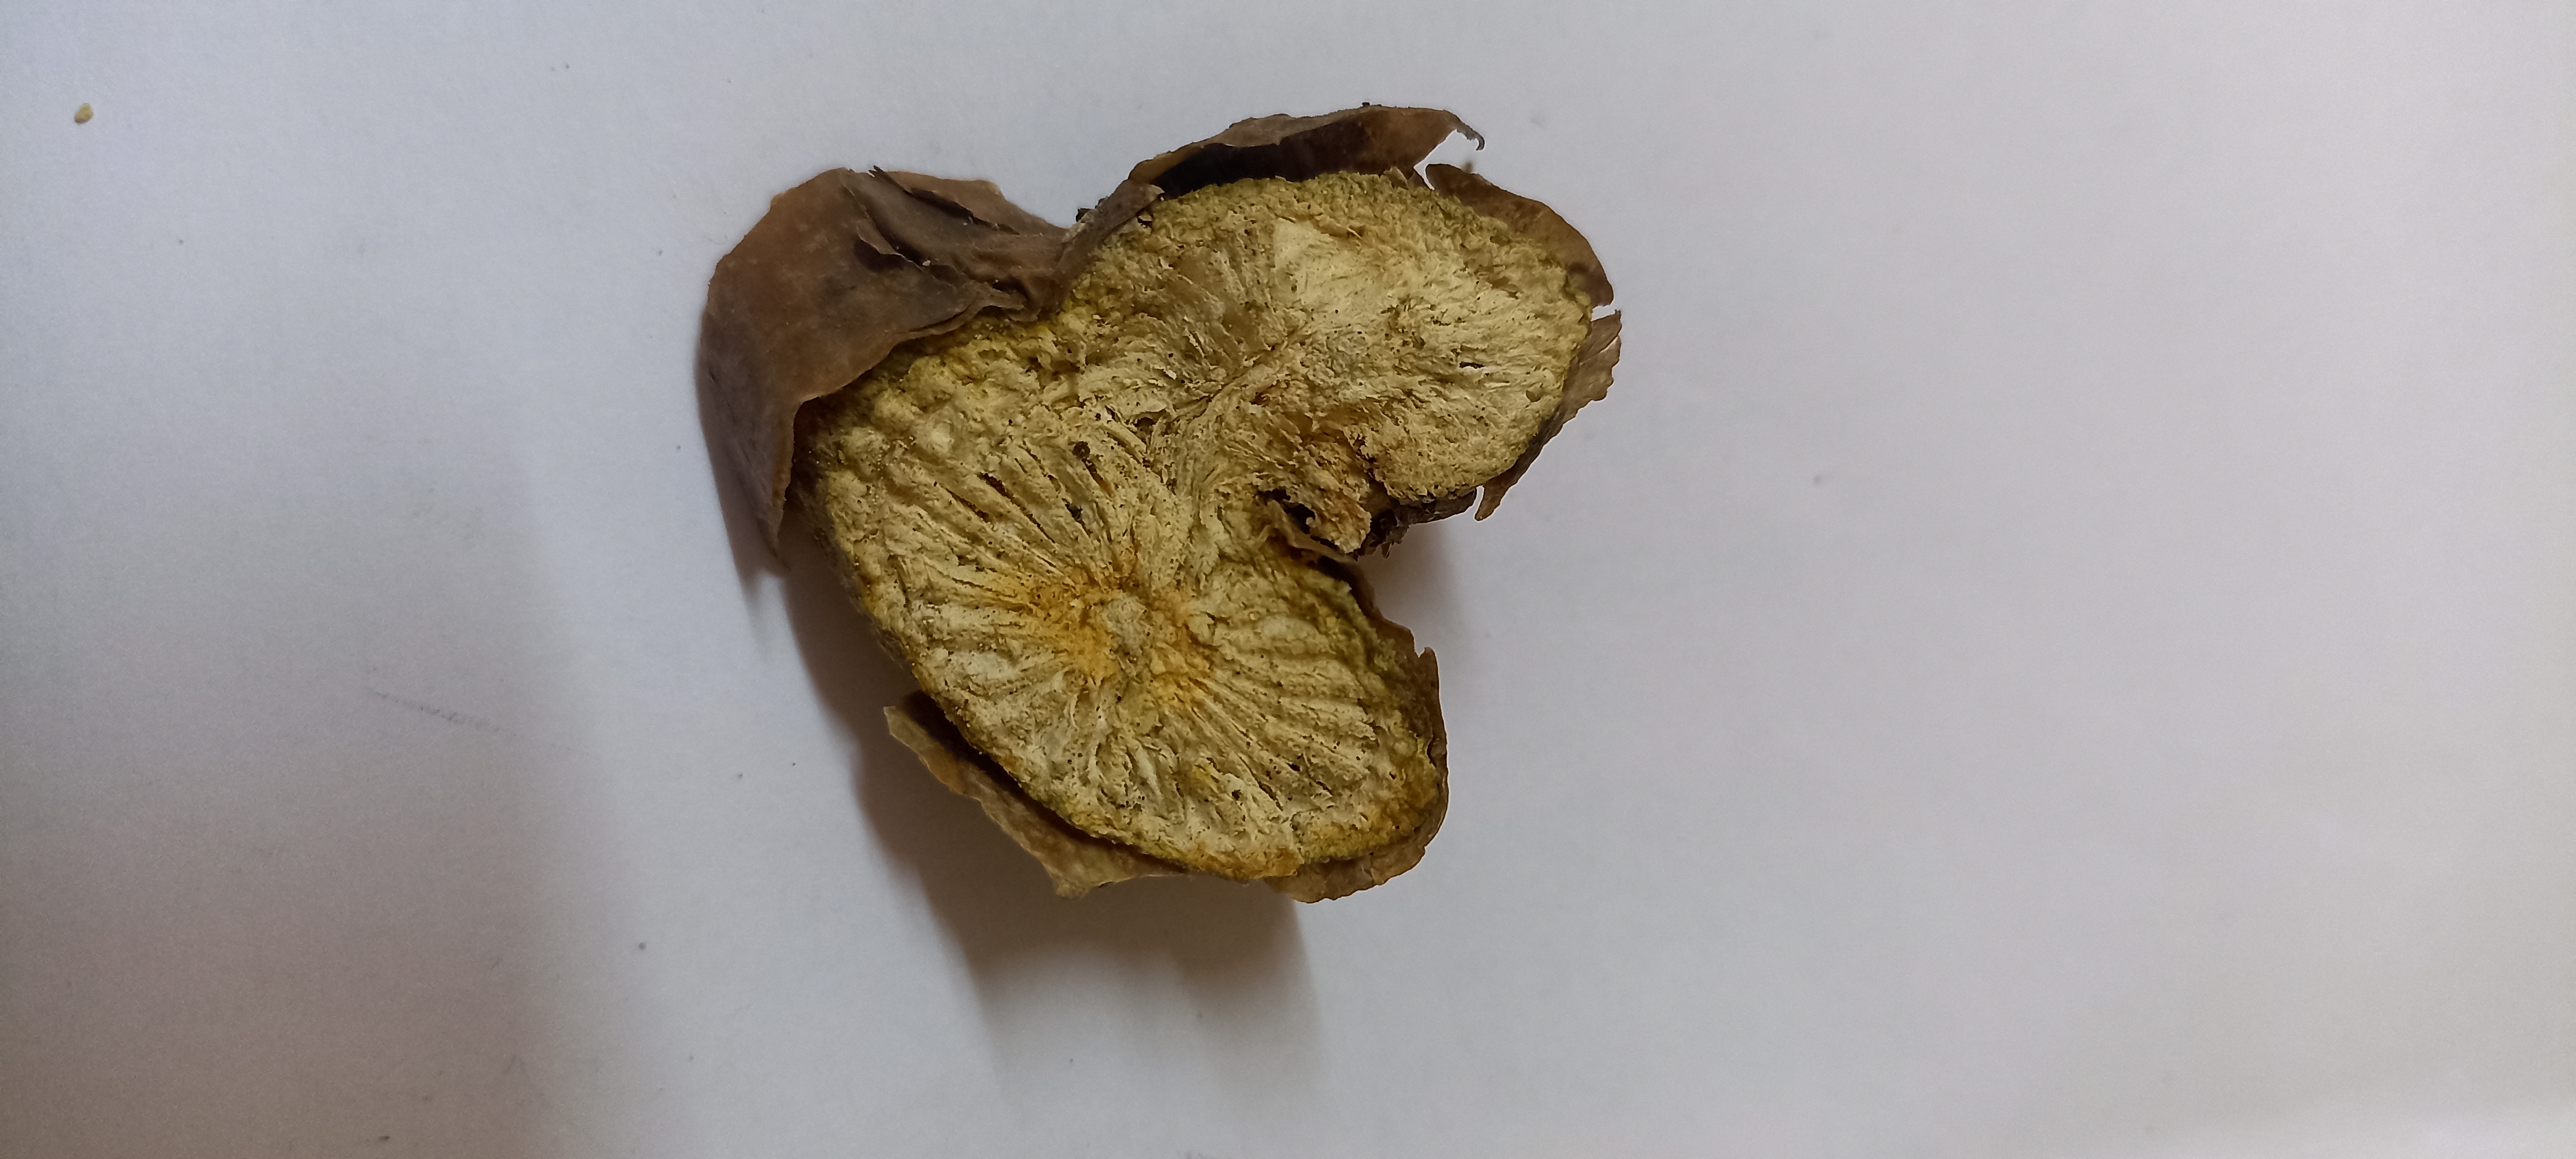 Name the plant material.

gulvel
